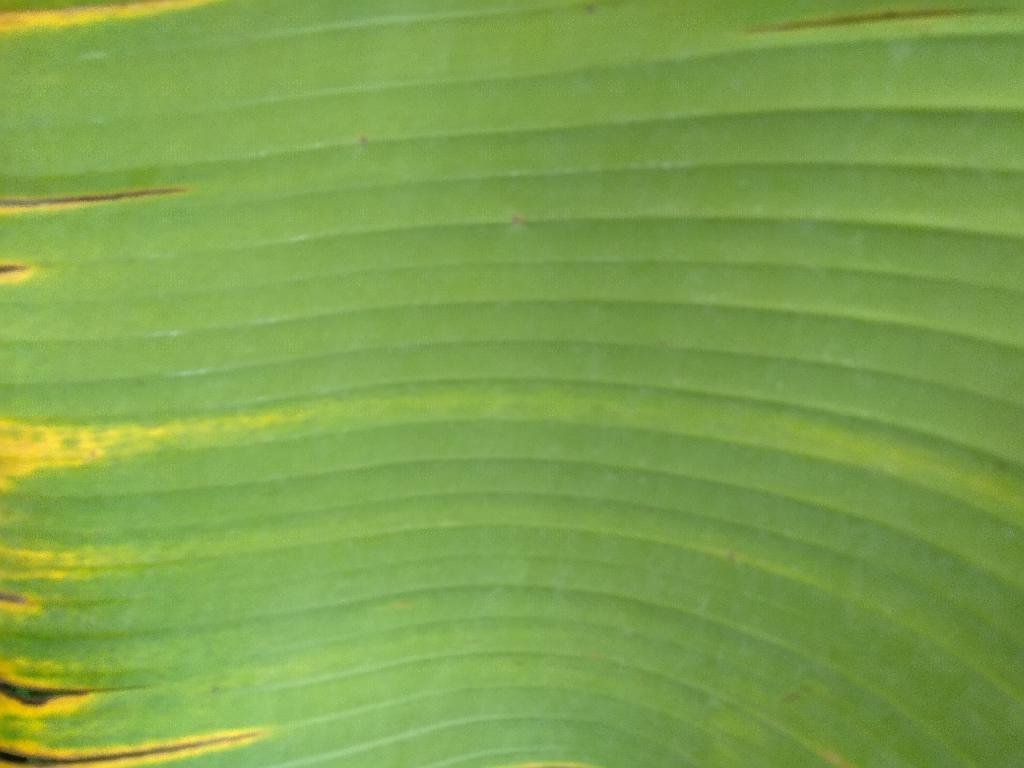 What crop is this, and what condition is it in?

banana, fusarium wilt race 1
